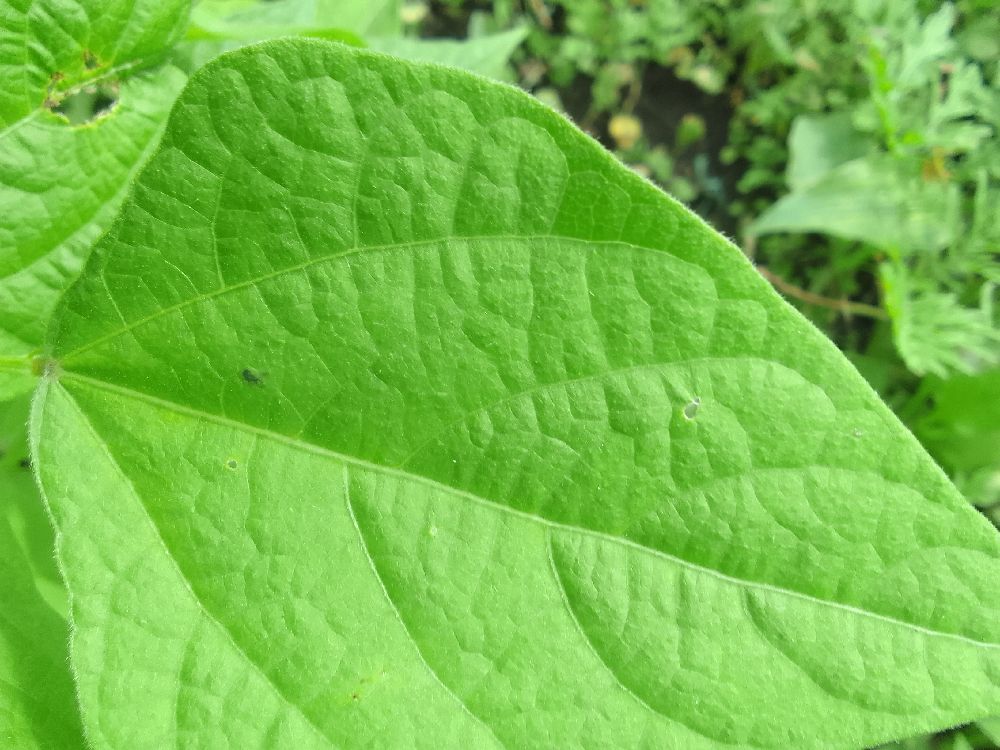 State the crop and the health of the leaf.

common bean, healthy
